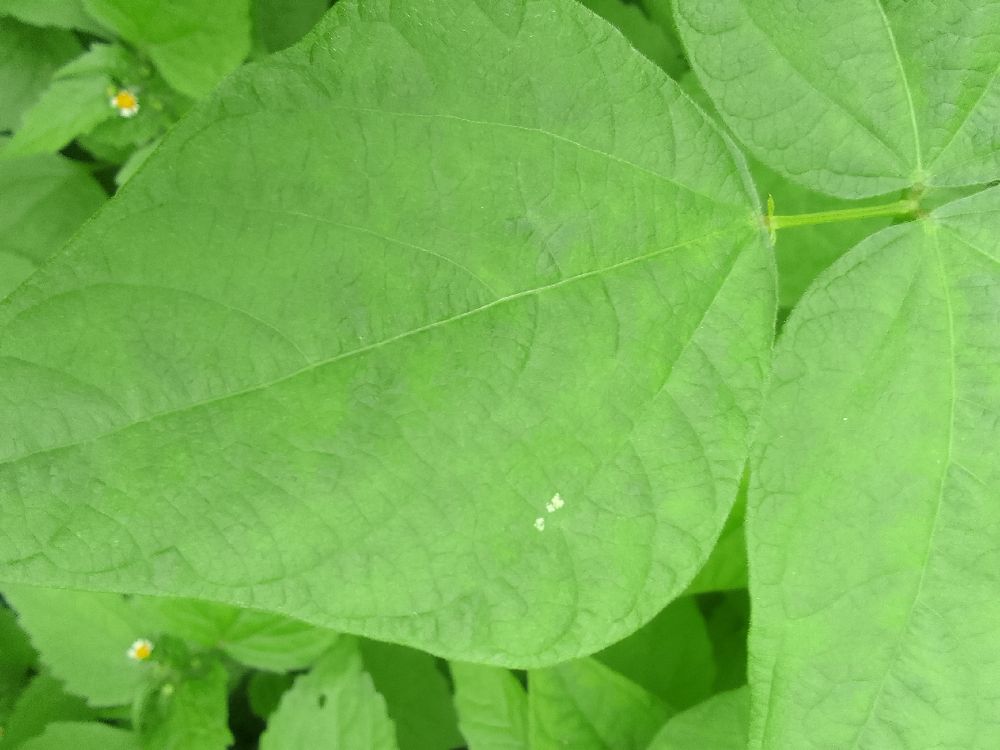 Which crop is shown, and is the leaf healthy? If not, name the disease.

common bean, healthy
